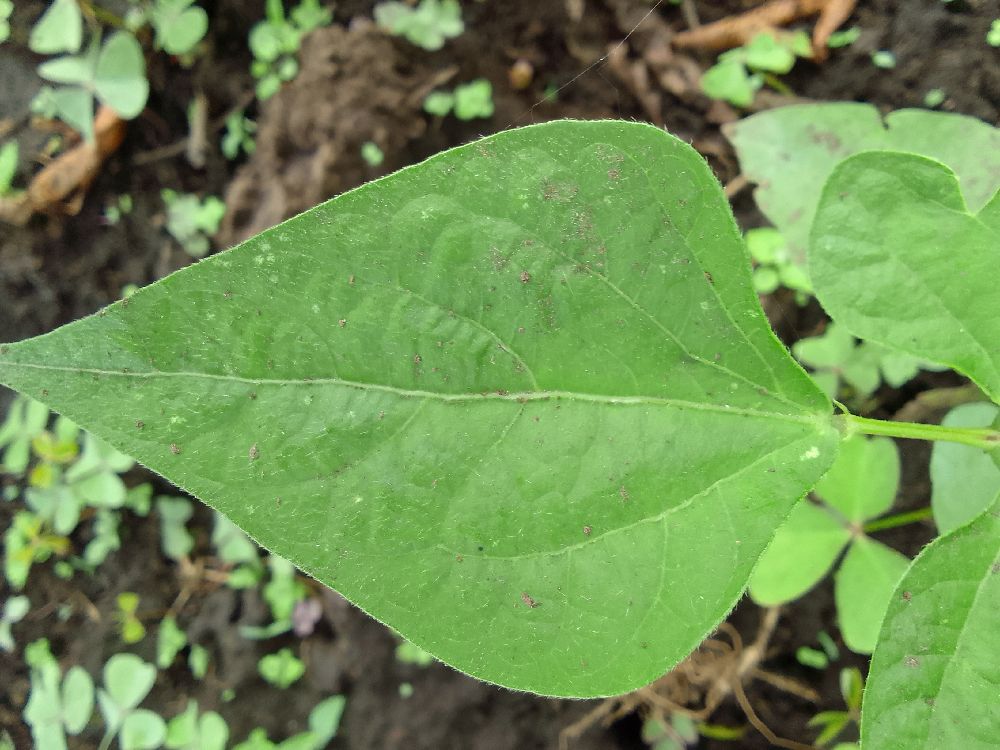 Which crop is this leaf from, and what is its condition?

common bean, healthy
